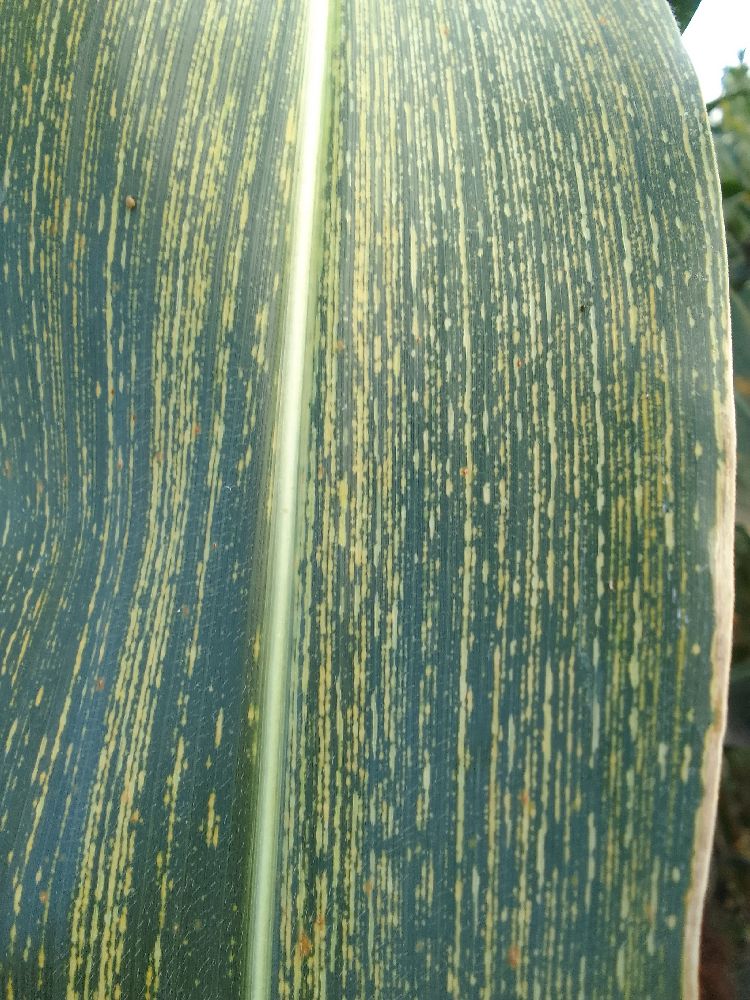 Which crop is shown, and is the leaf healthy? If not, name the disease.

maize, maize streak virus
